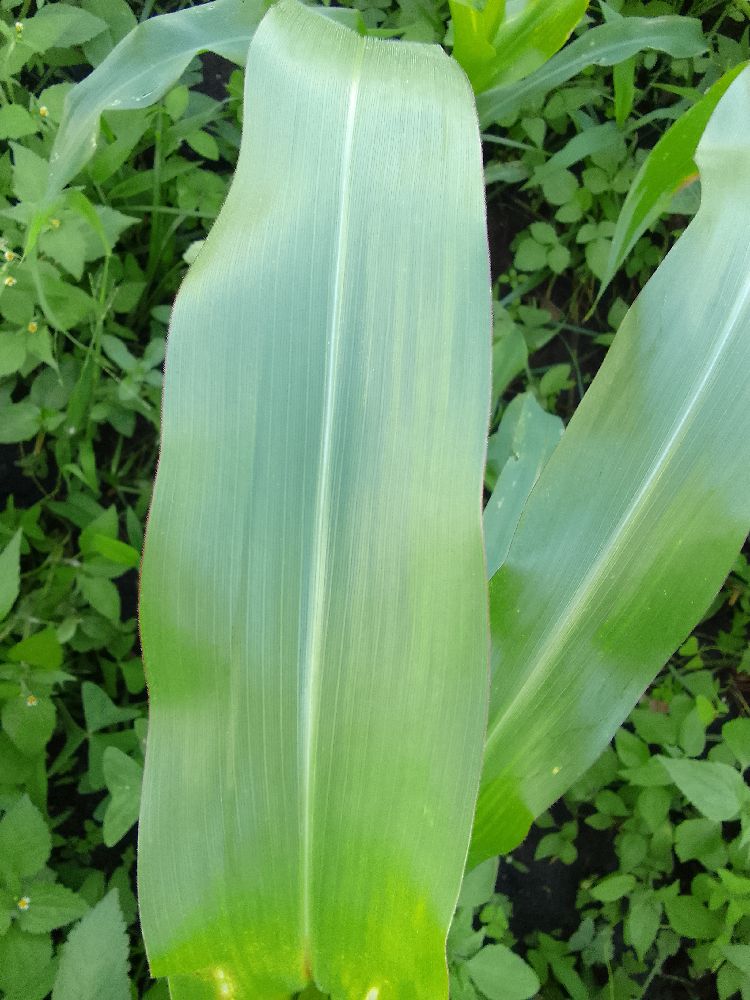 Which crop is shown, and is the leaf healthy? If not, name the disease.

maize, healthy
